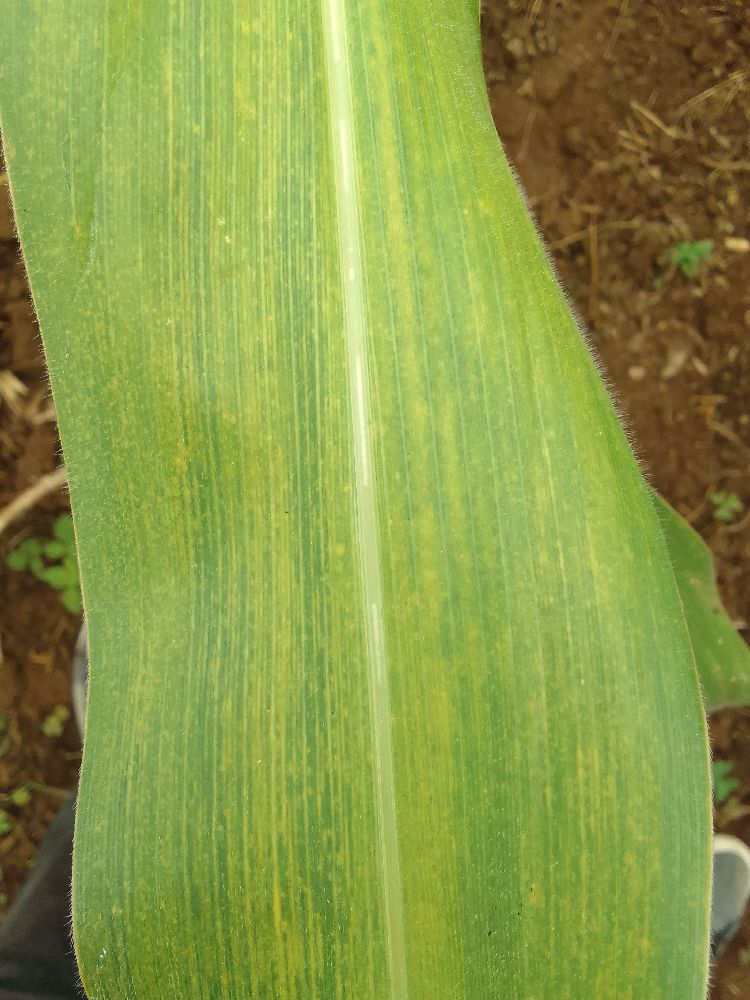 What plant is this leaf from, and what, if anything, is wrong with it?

maize, maize lethal necrosis
